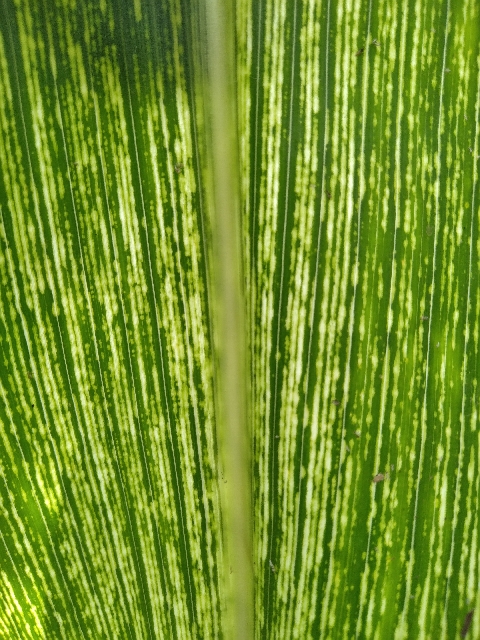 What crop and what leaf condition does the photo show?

maize, maize streak virus
